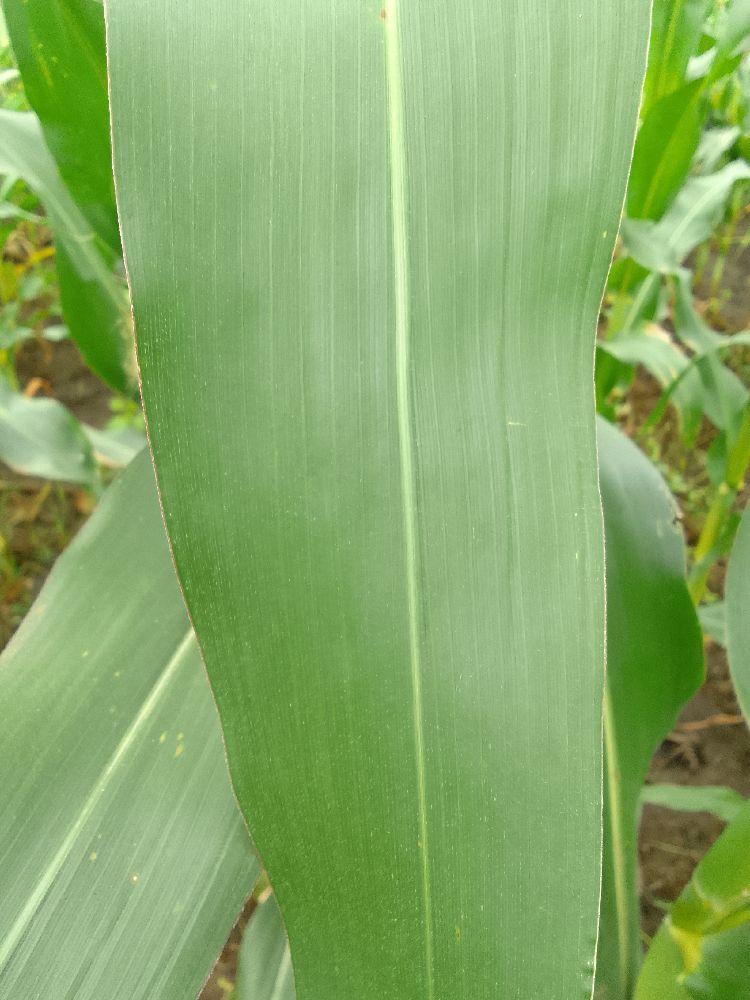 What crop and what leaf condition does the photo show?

maize, healthy
